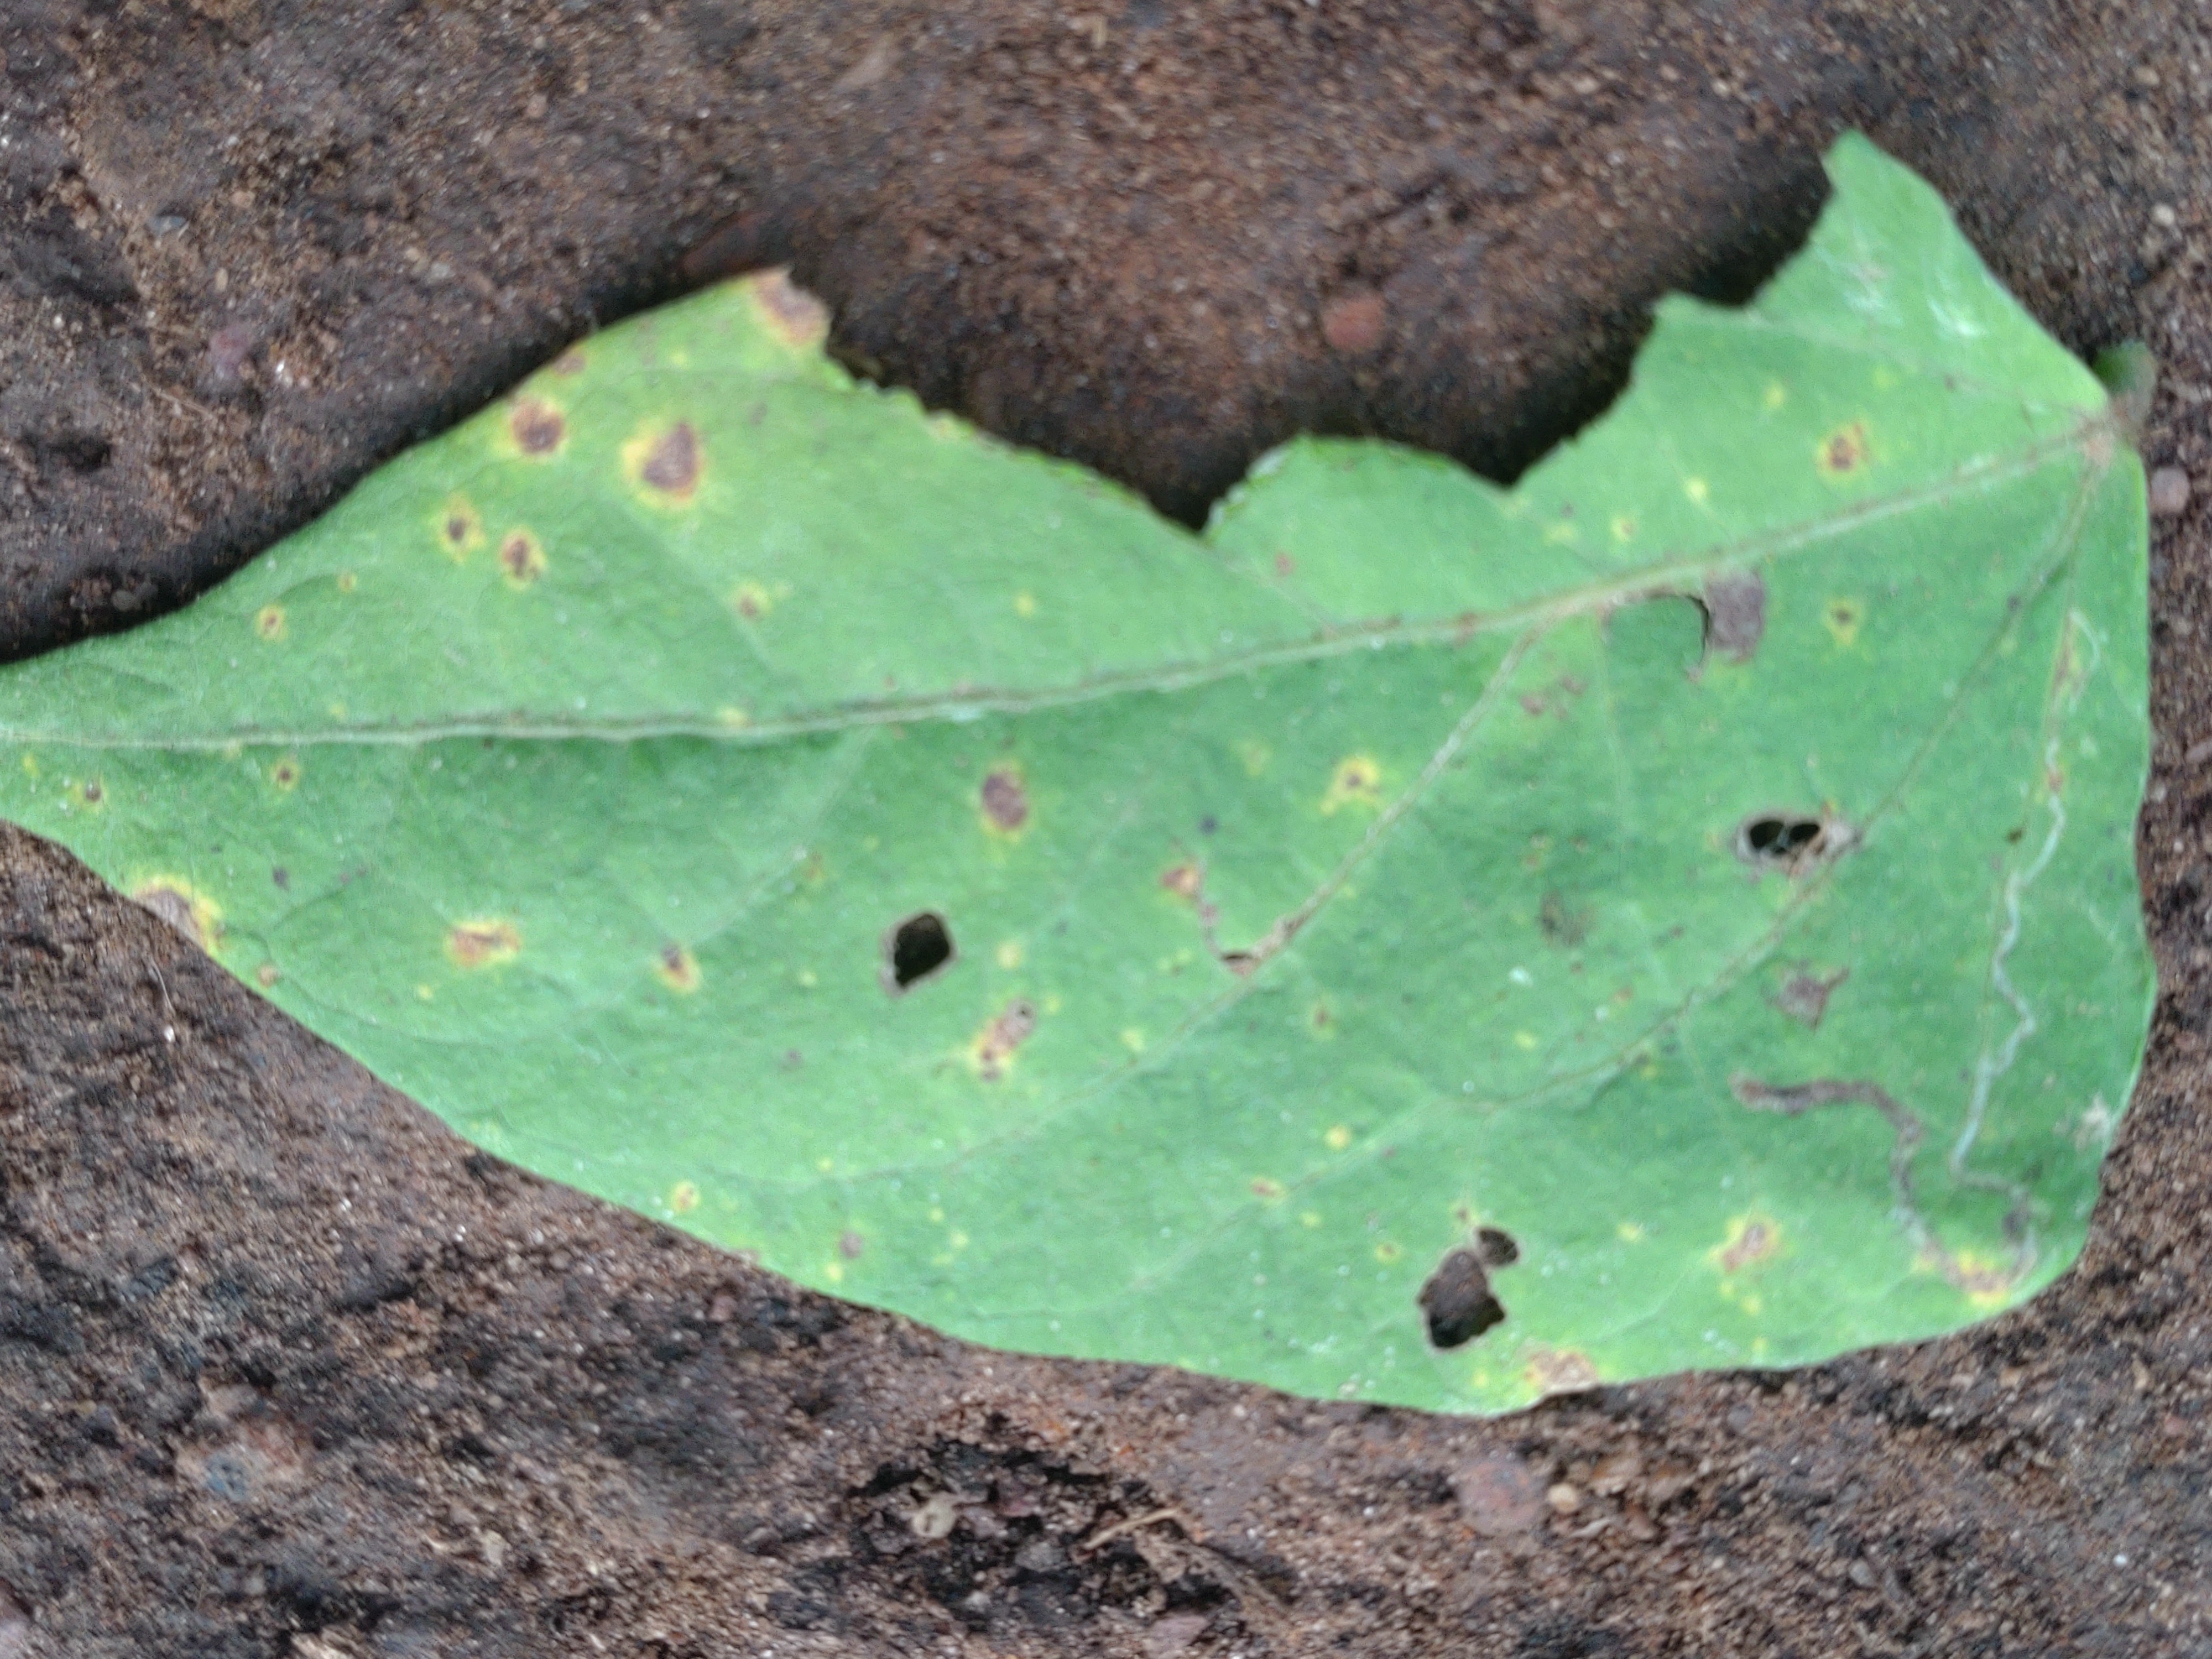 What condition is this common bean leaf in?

anthracnose
